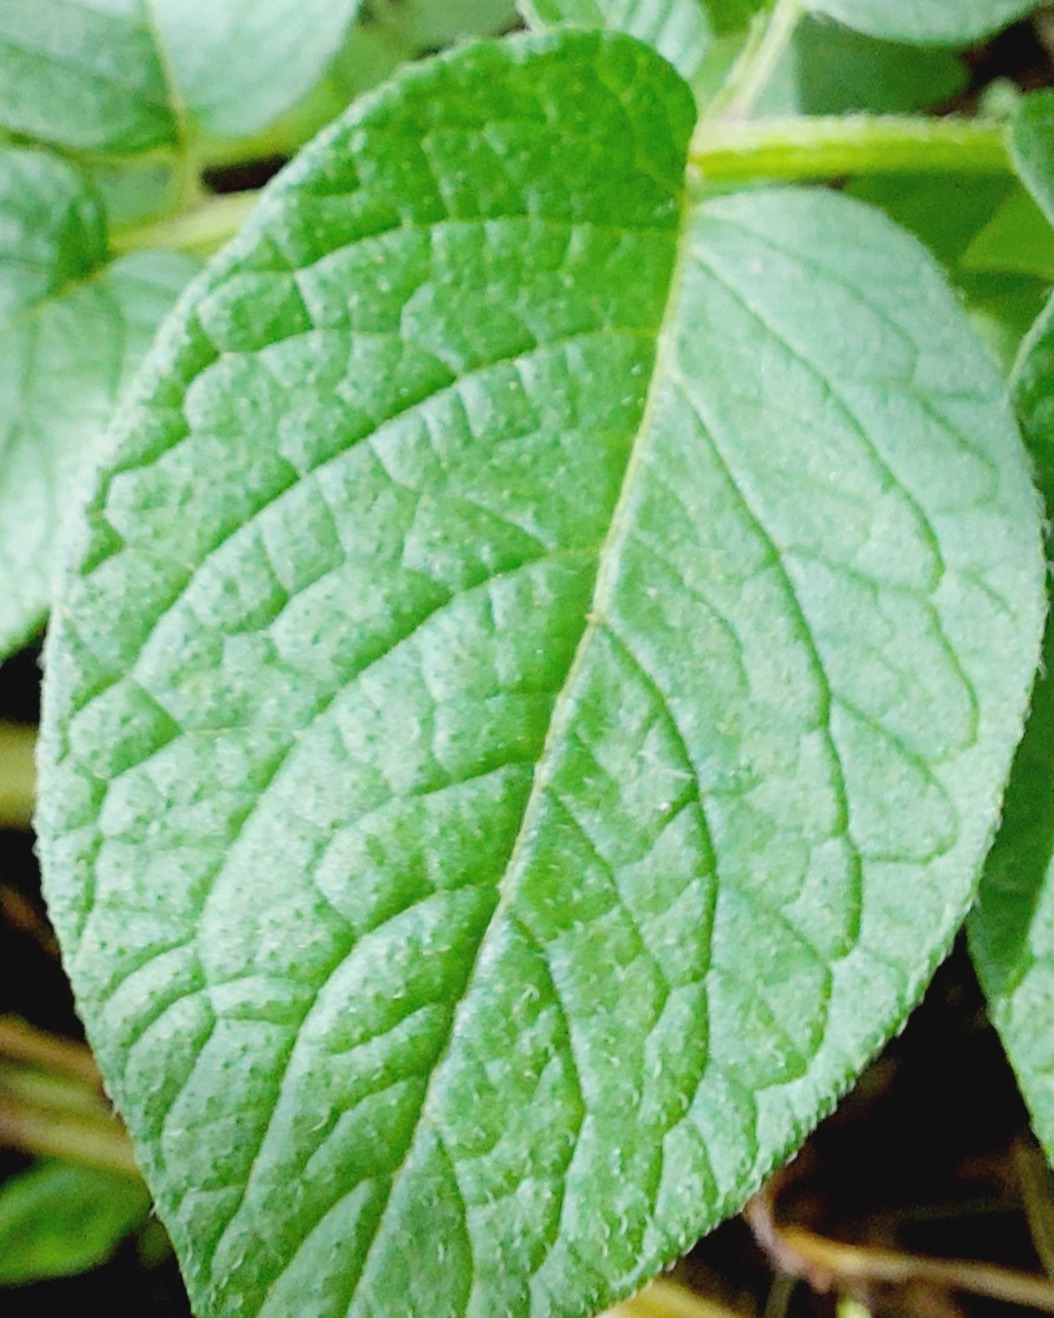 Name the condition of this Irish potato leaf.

healthy
